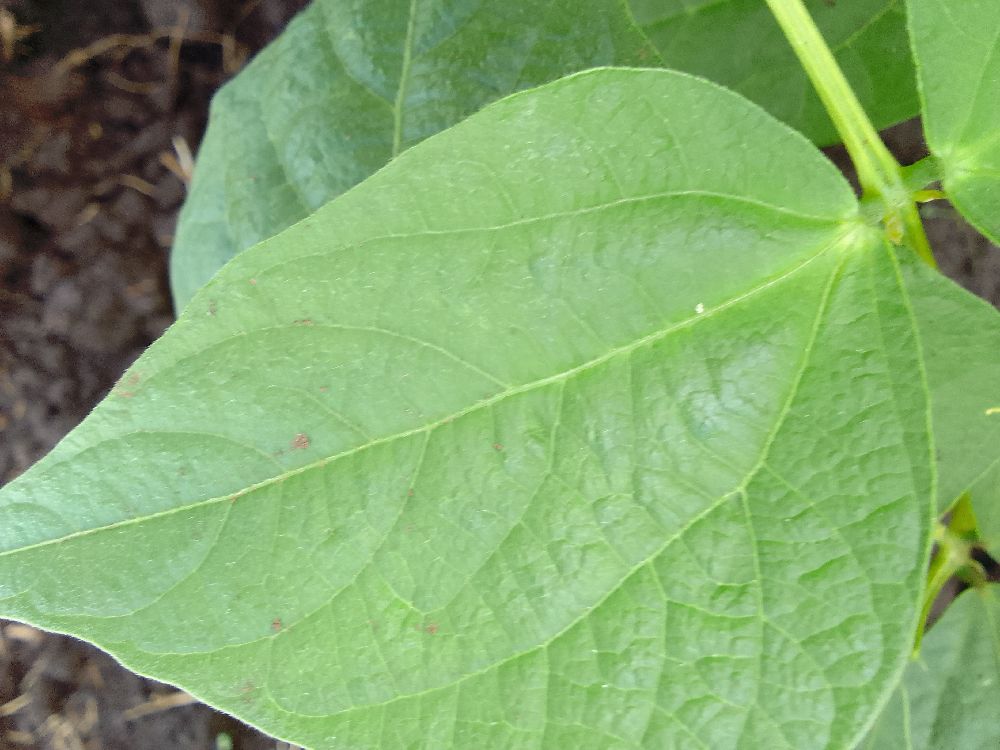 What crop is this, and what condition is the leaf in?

common bean, healthy
